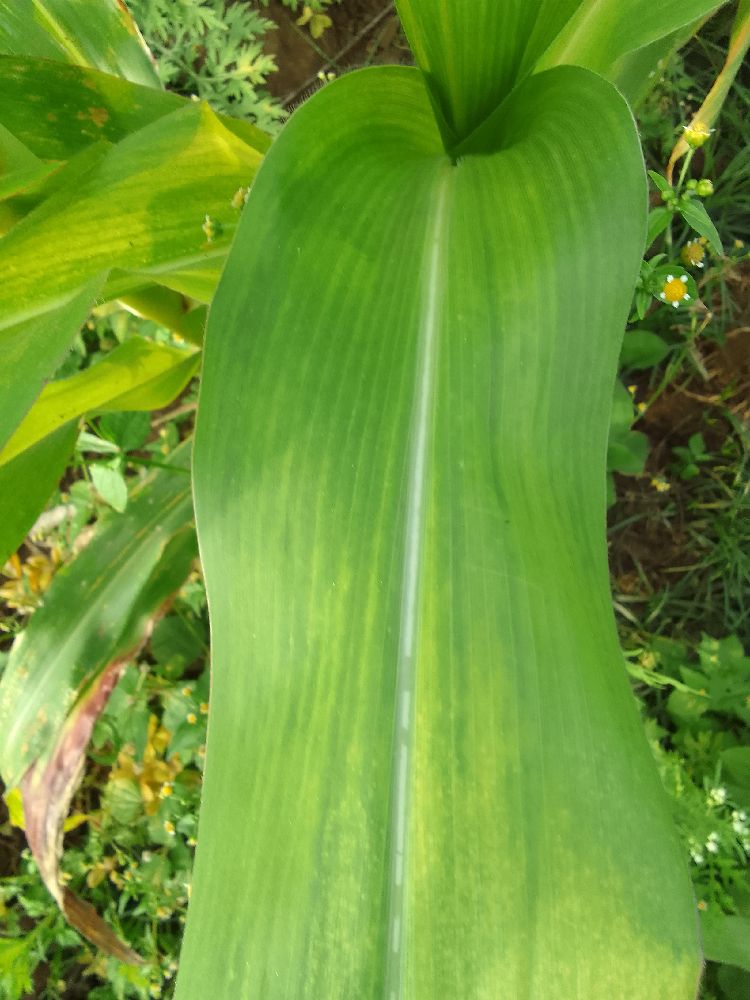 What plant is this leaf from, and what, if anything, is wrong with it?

maize, maize lethal necrosis
